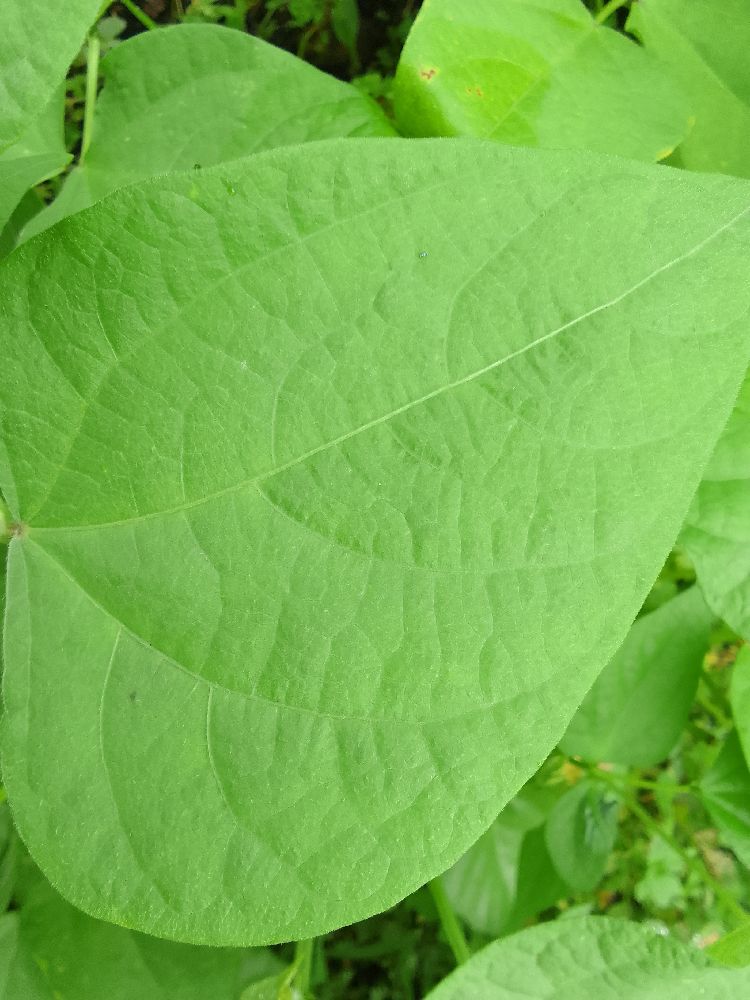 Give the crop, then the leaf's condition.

common bean, healthy
